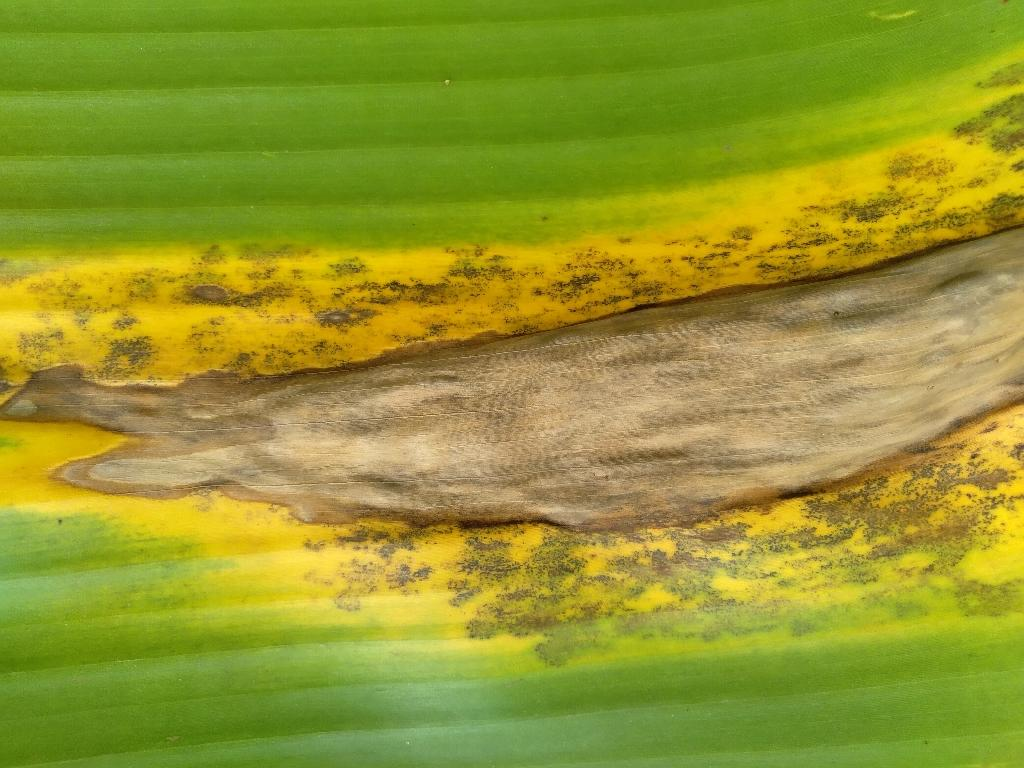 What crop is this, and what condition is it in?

banana, black sigatoka
